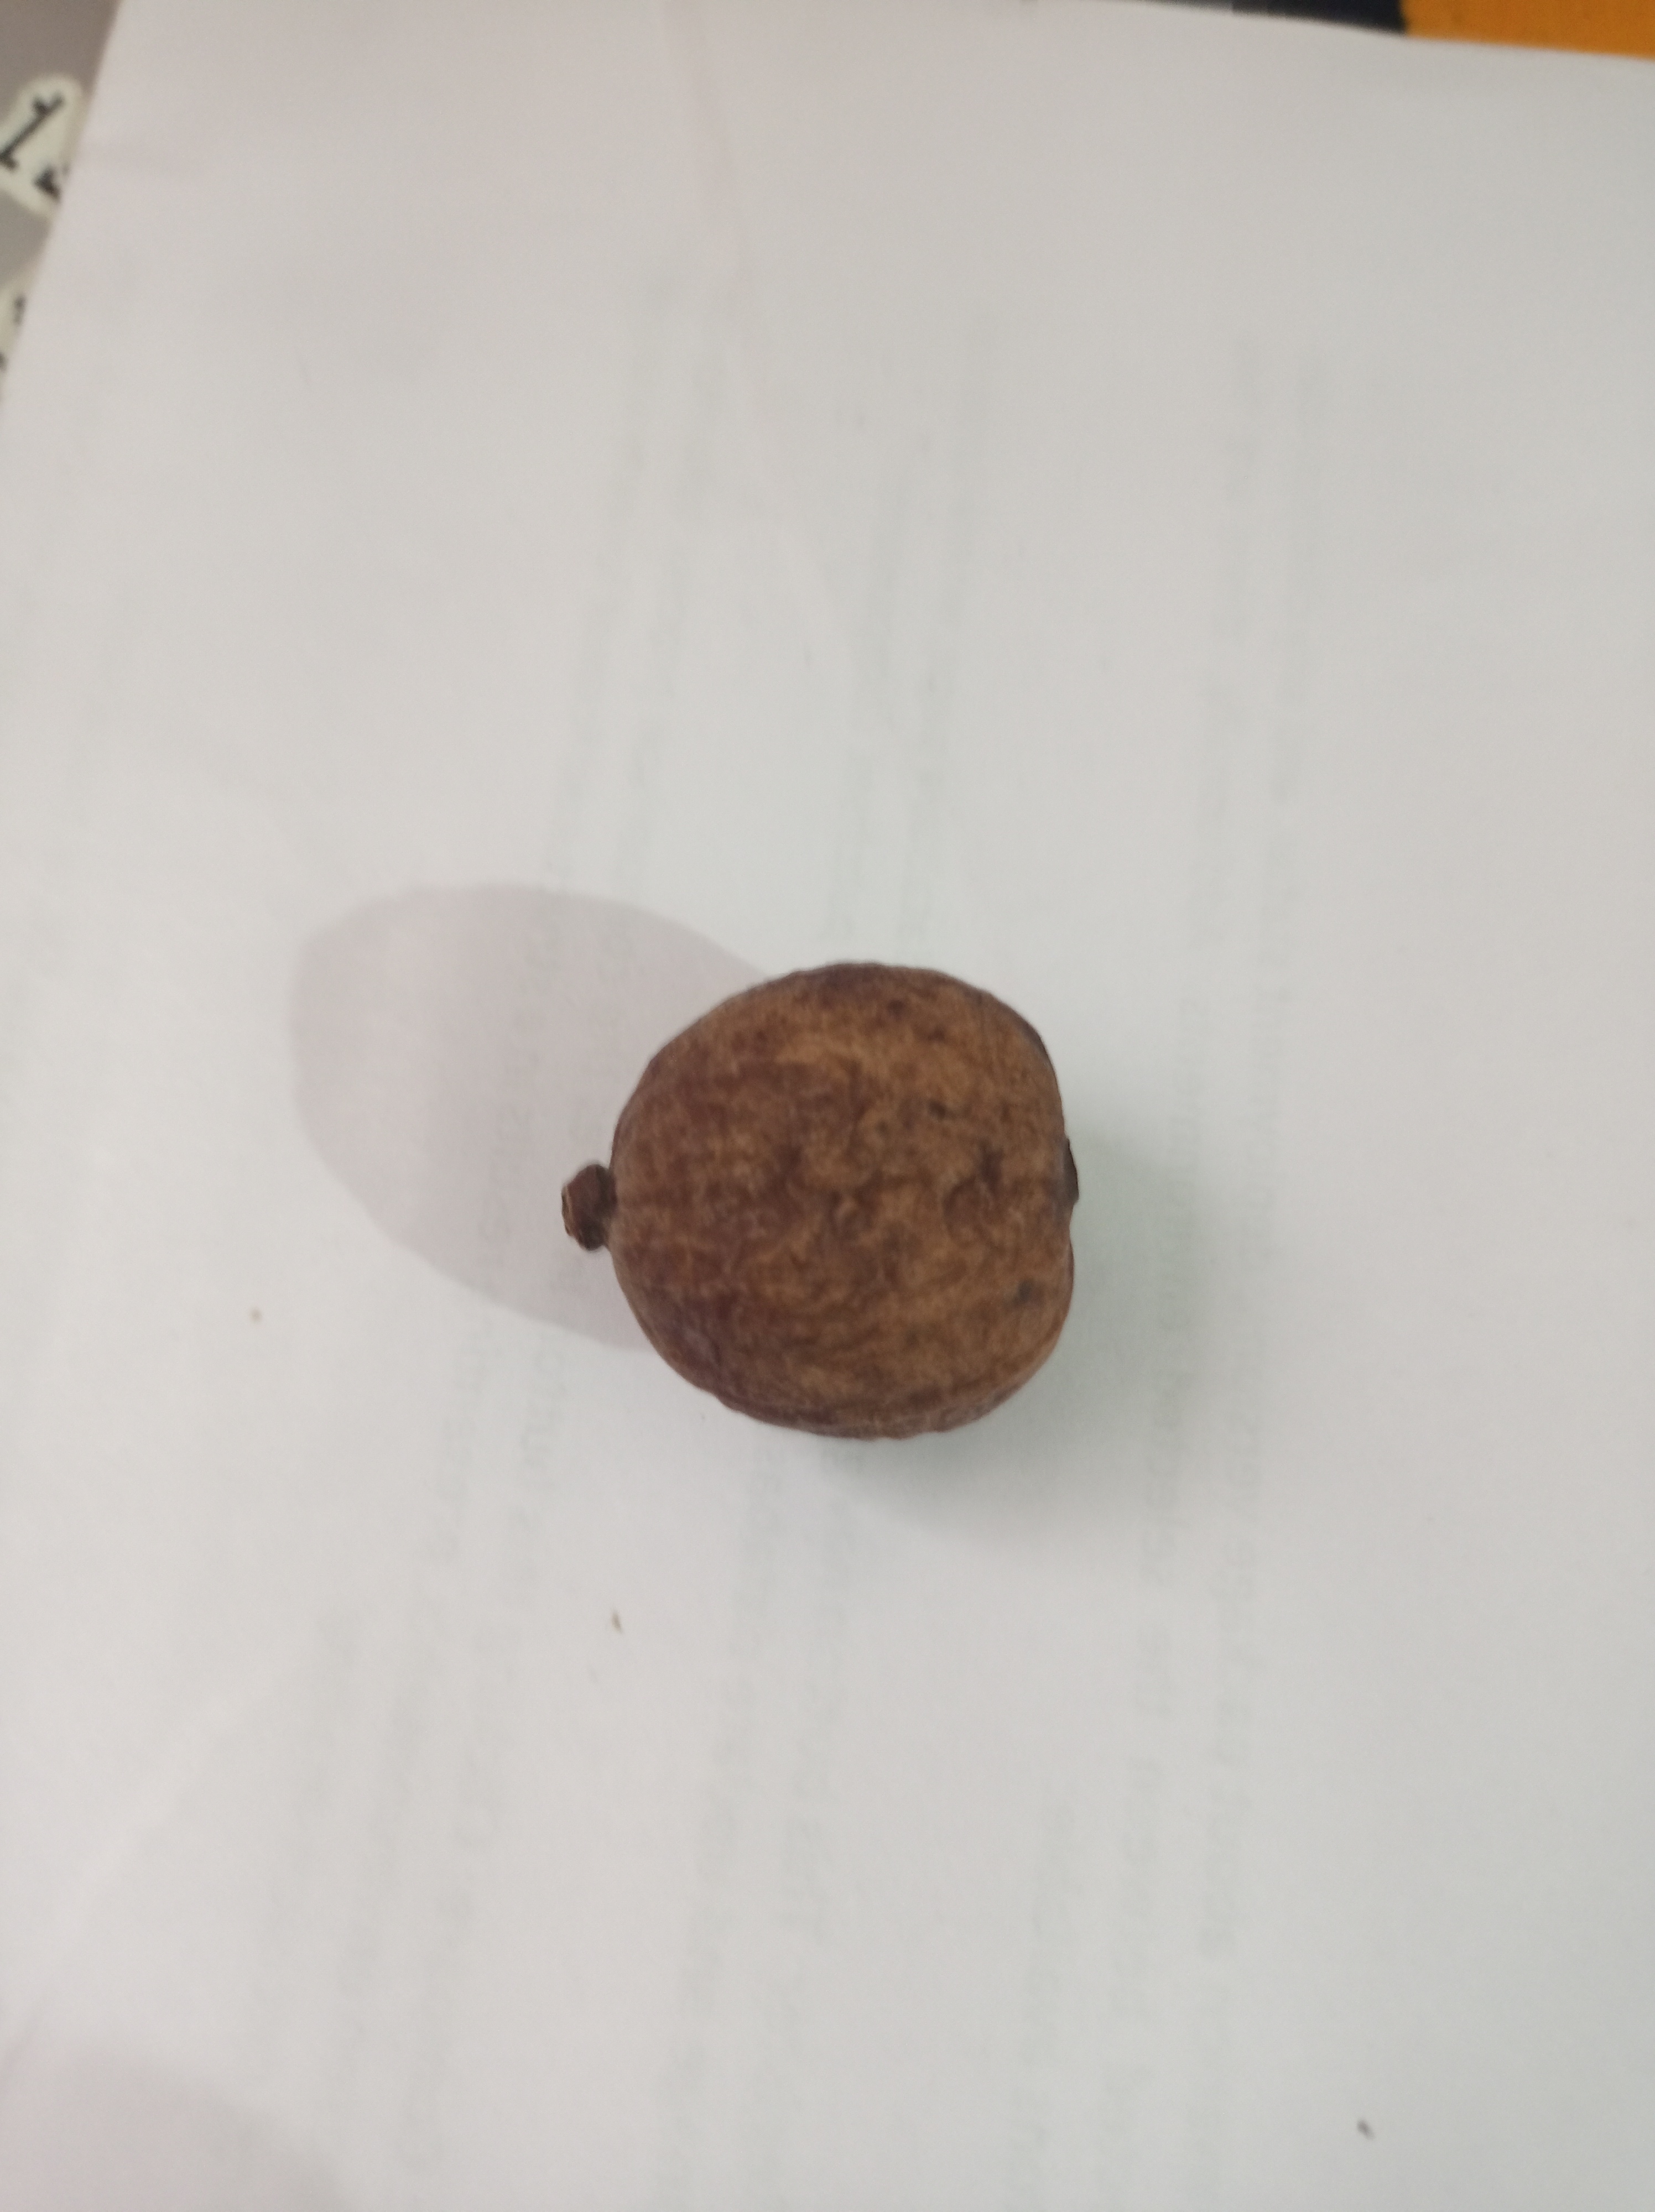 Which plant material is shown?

madanphal
